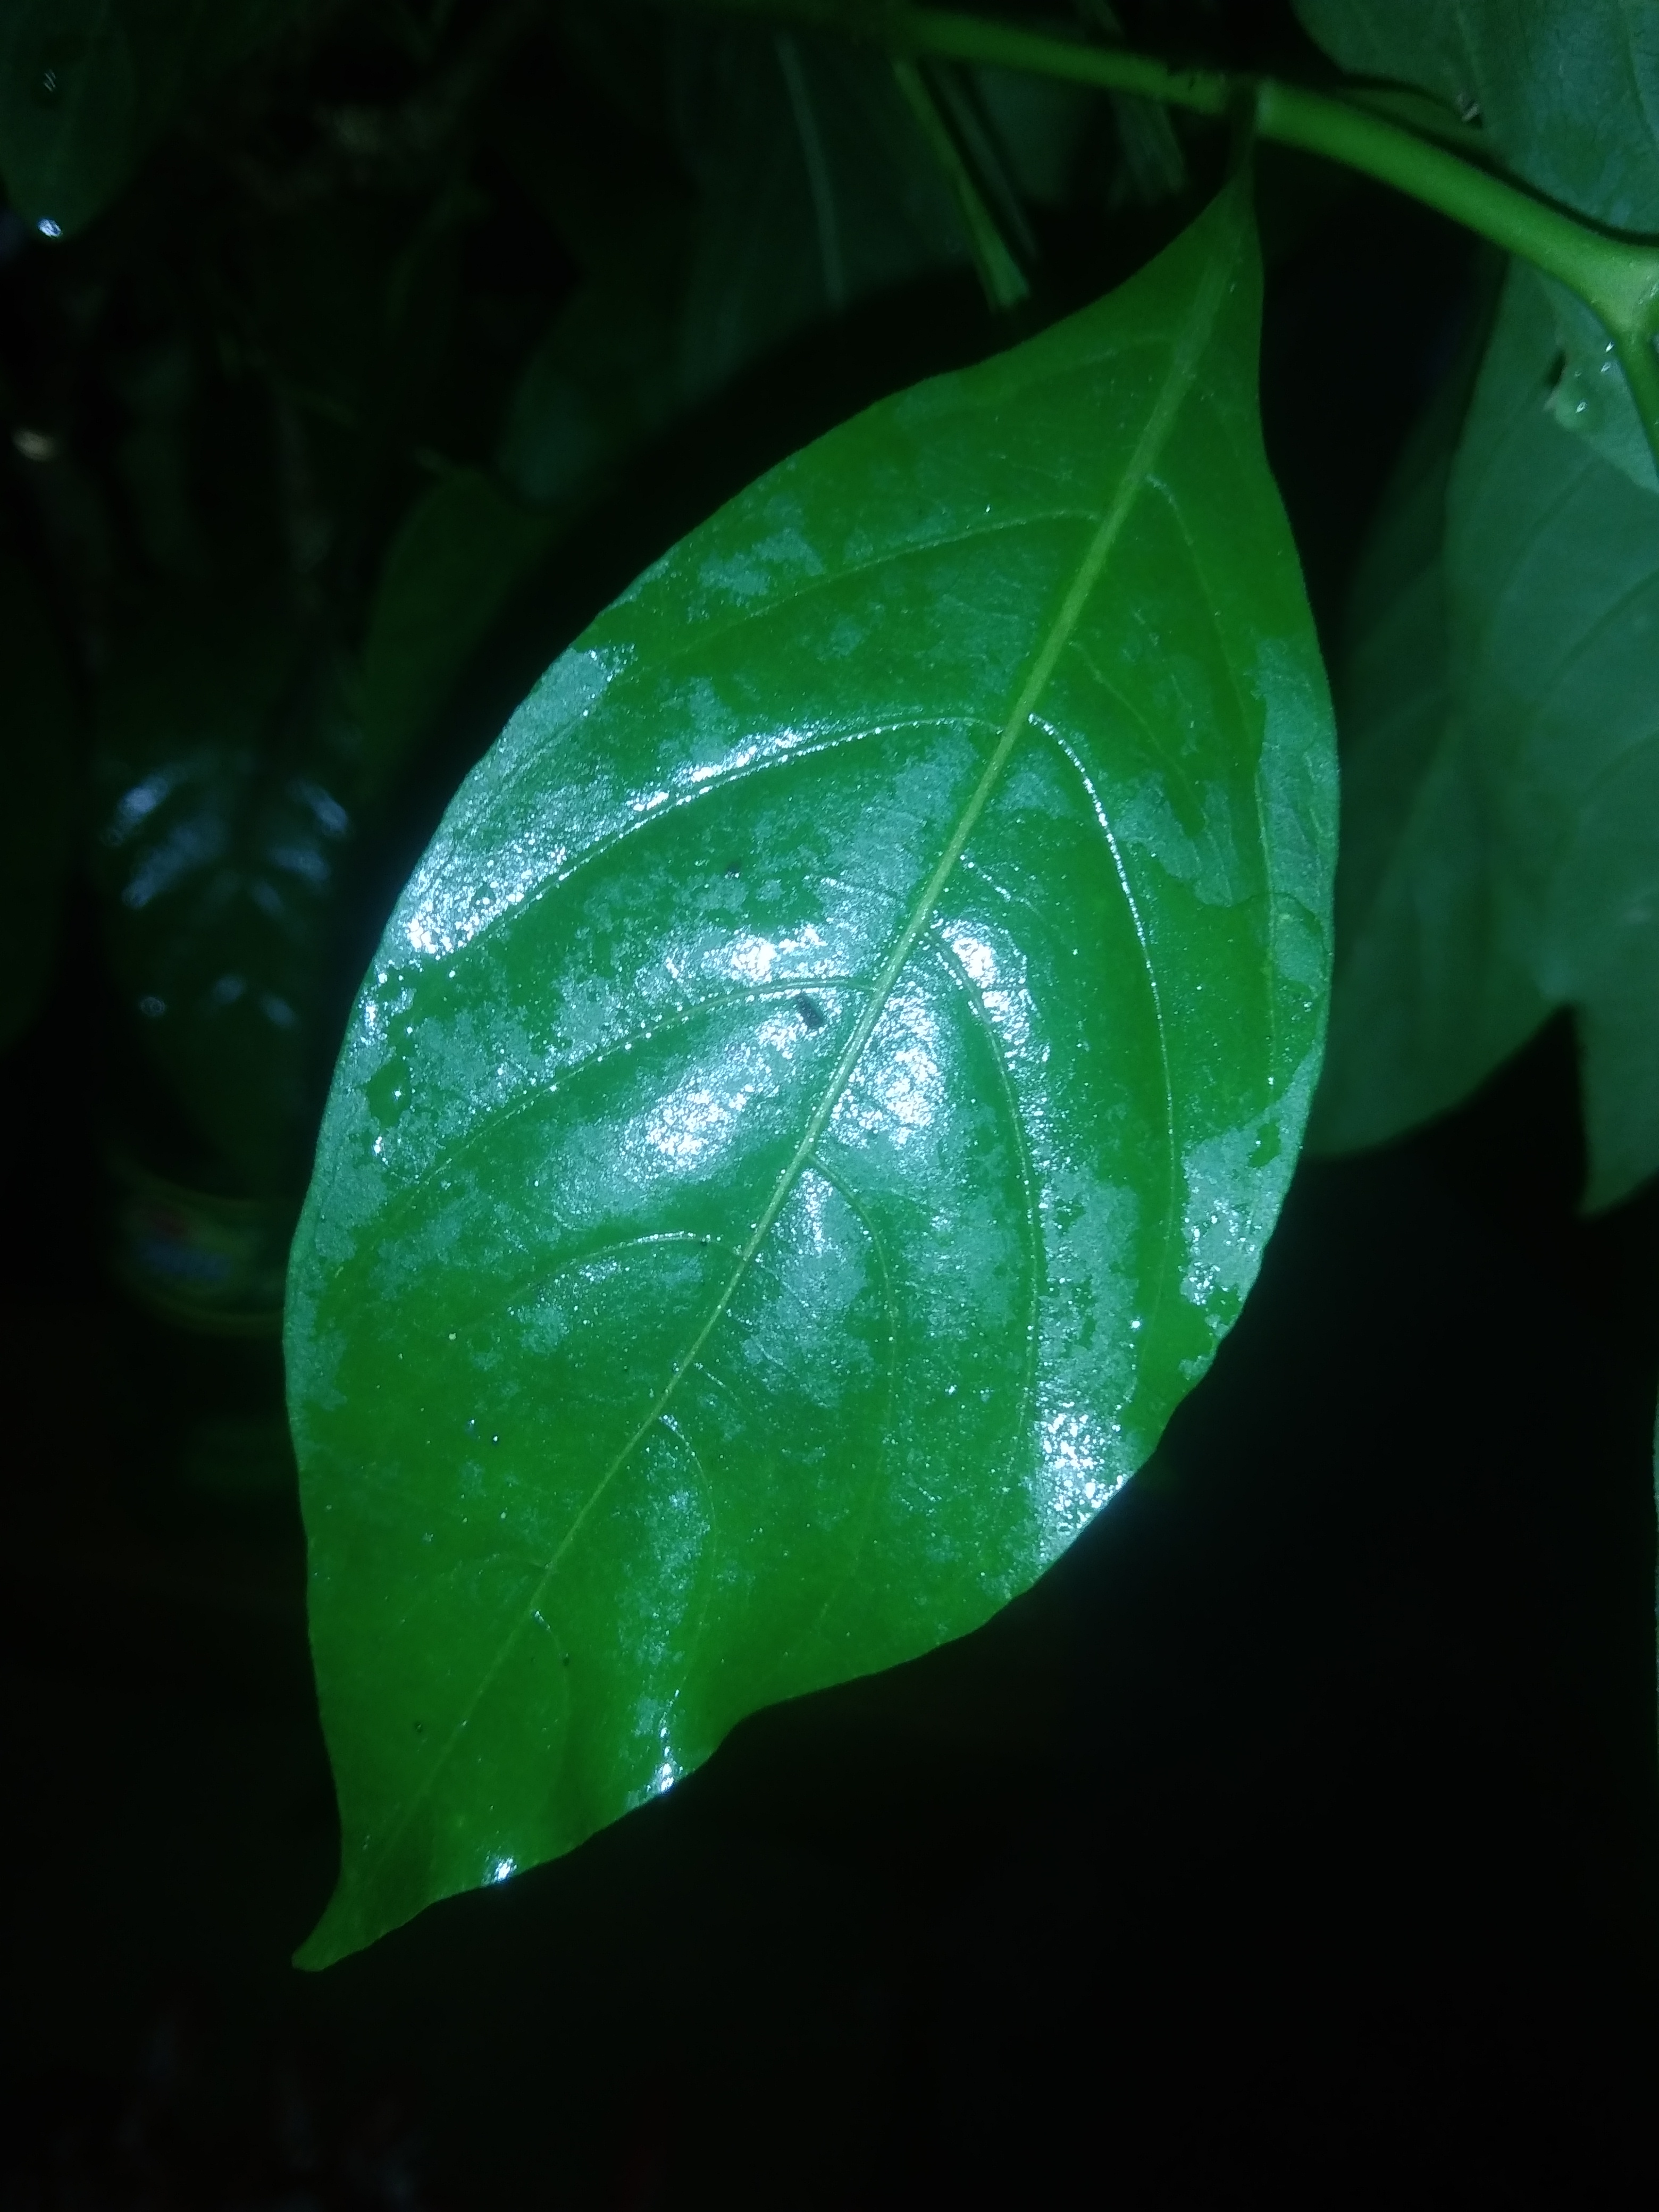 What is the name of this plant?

vasaka
